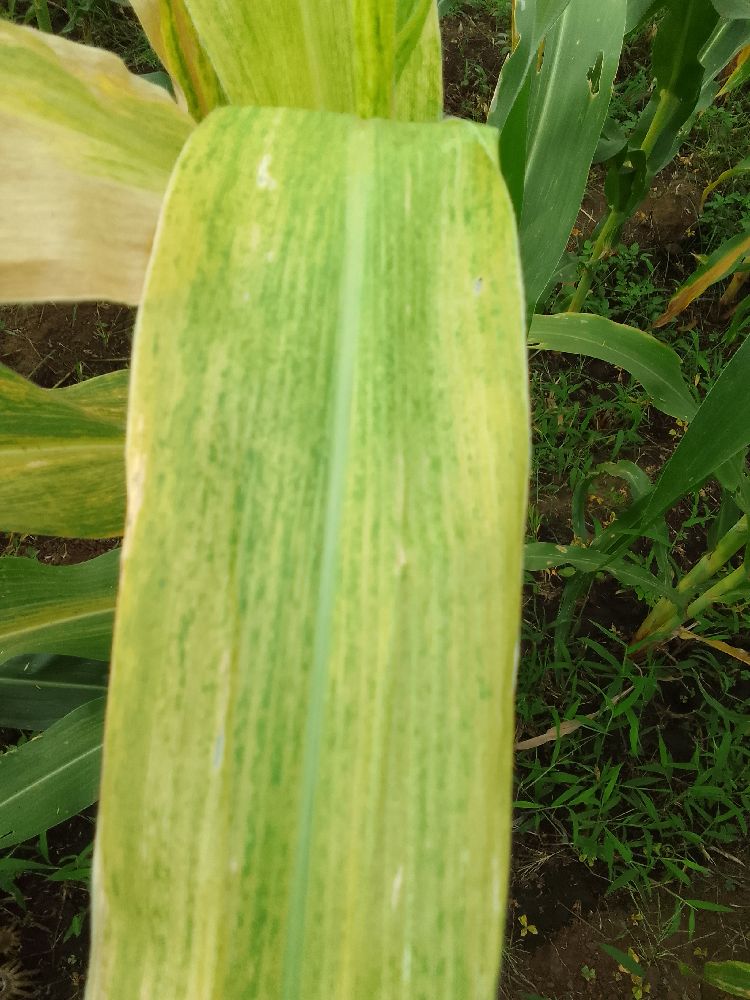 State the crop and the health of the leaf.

maize, maize lethal necrosis
